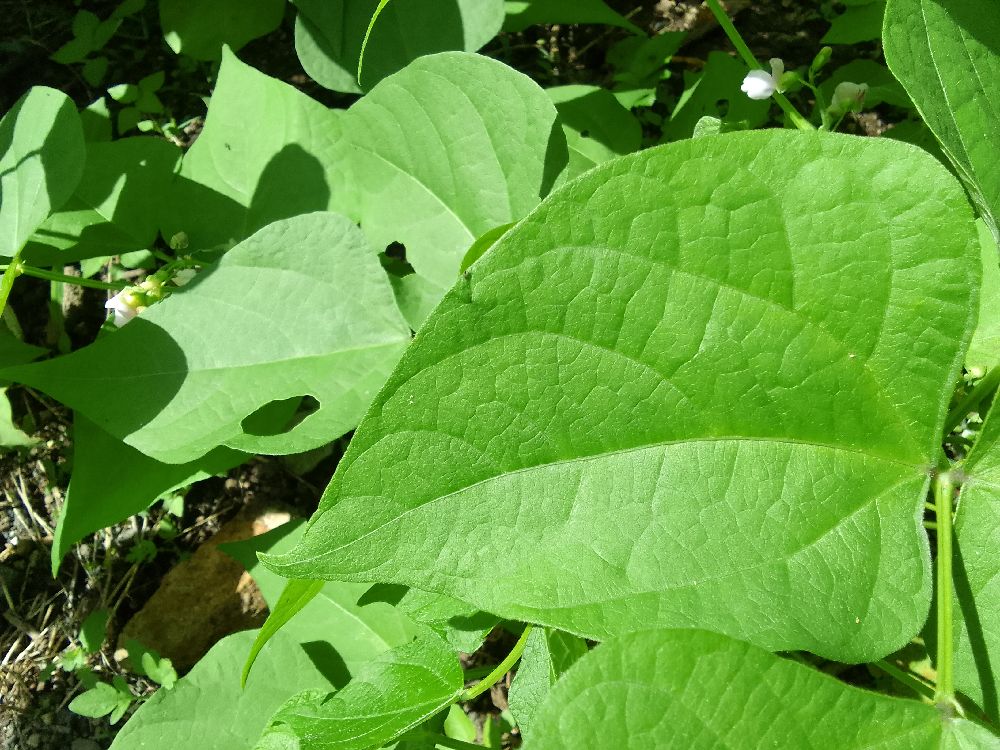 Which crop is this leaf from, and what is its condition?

common bean, healthy
